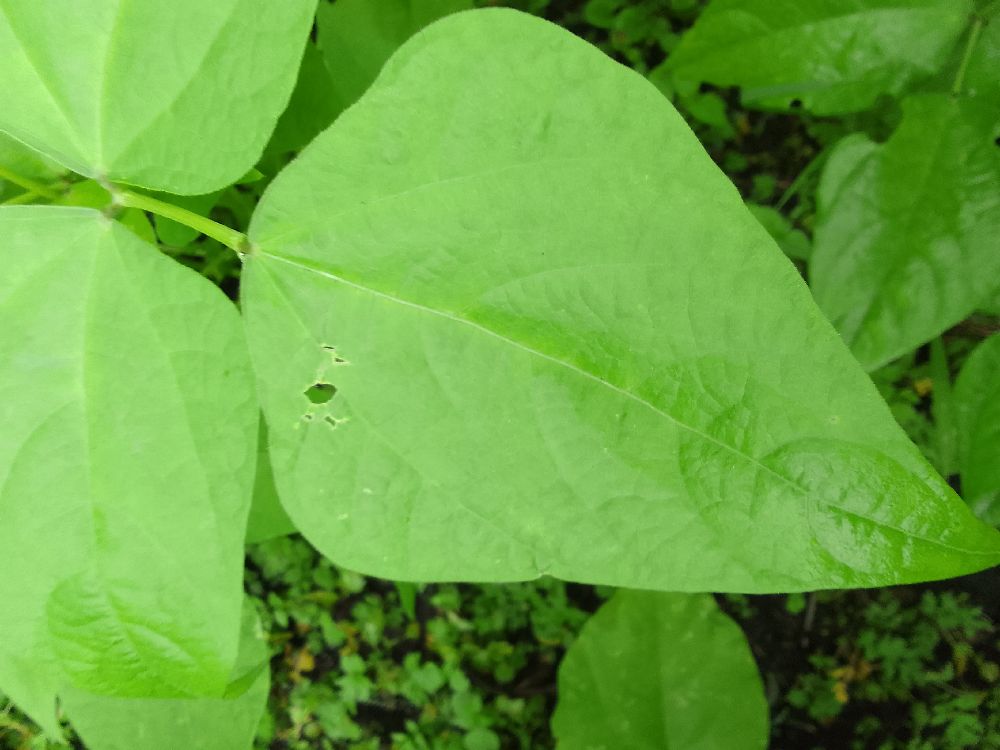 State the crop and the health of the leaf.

common bean, healthy
